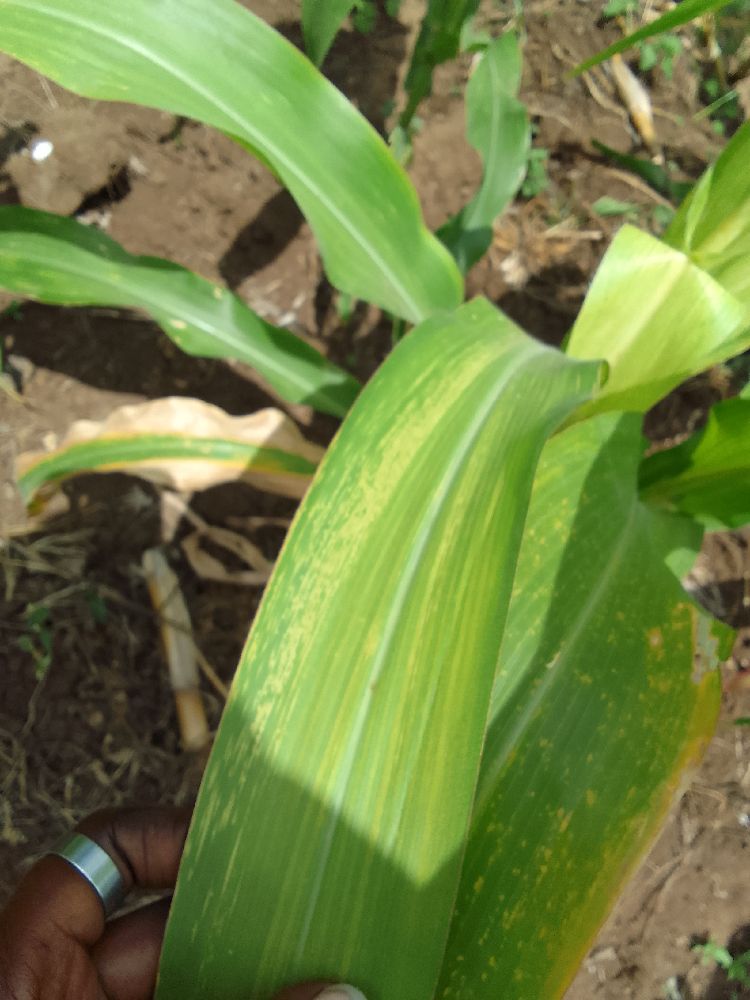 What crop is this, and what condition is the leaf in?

maize, maize lethal necrosis
